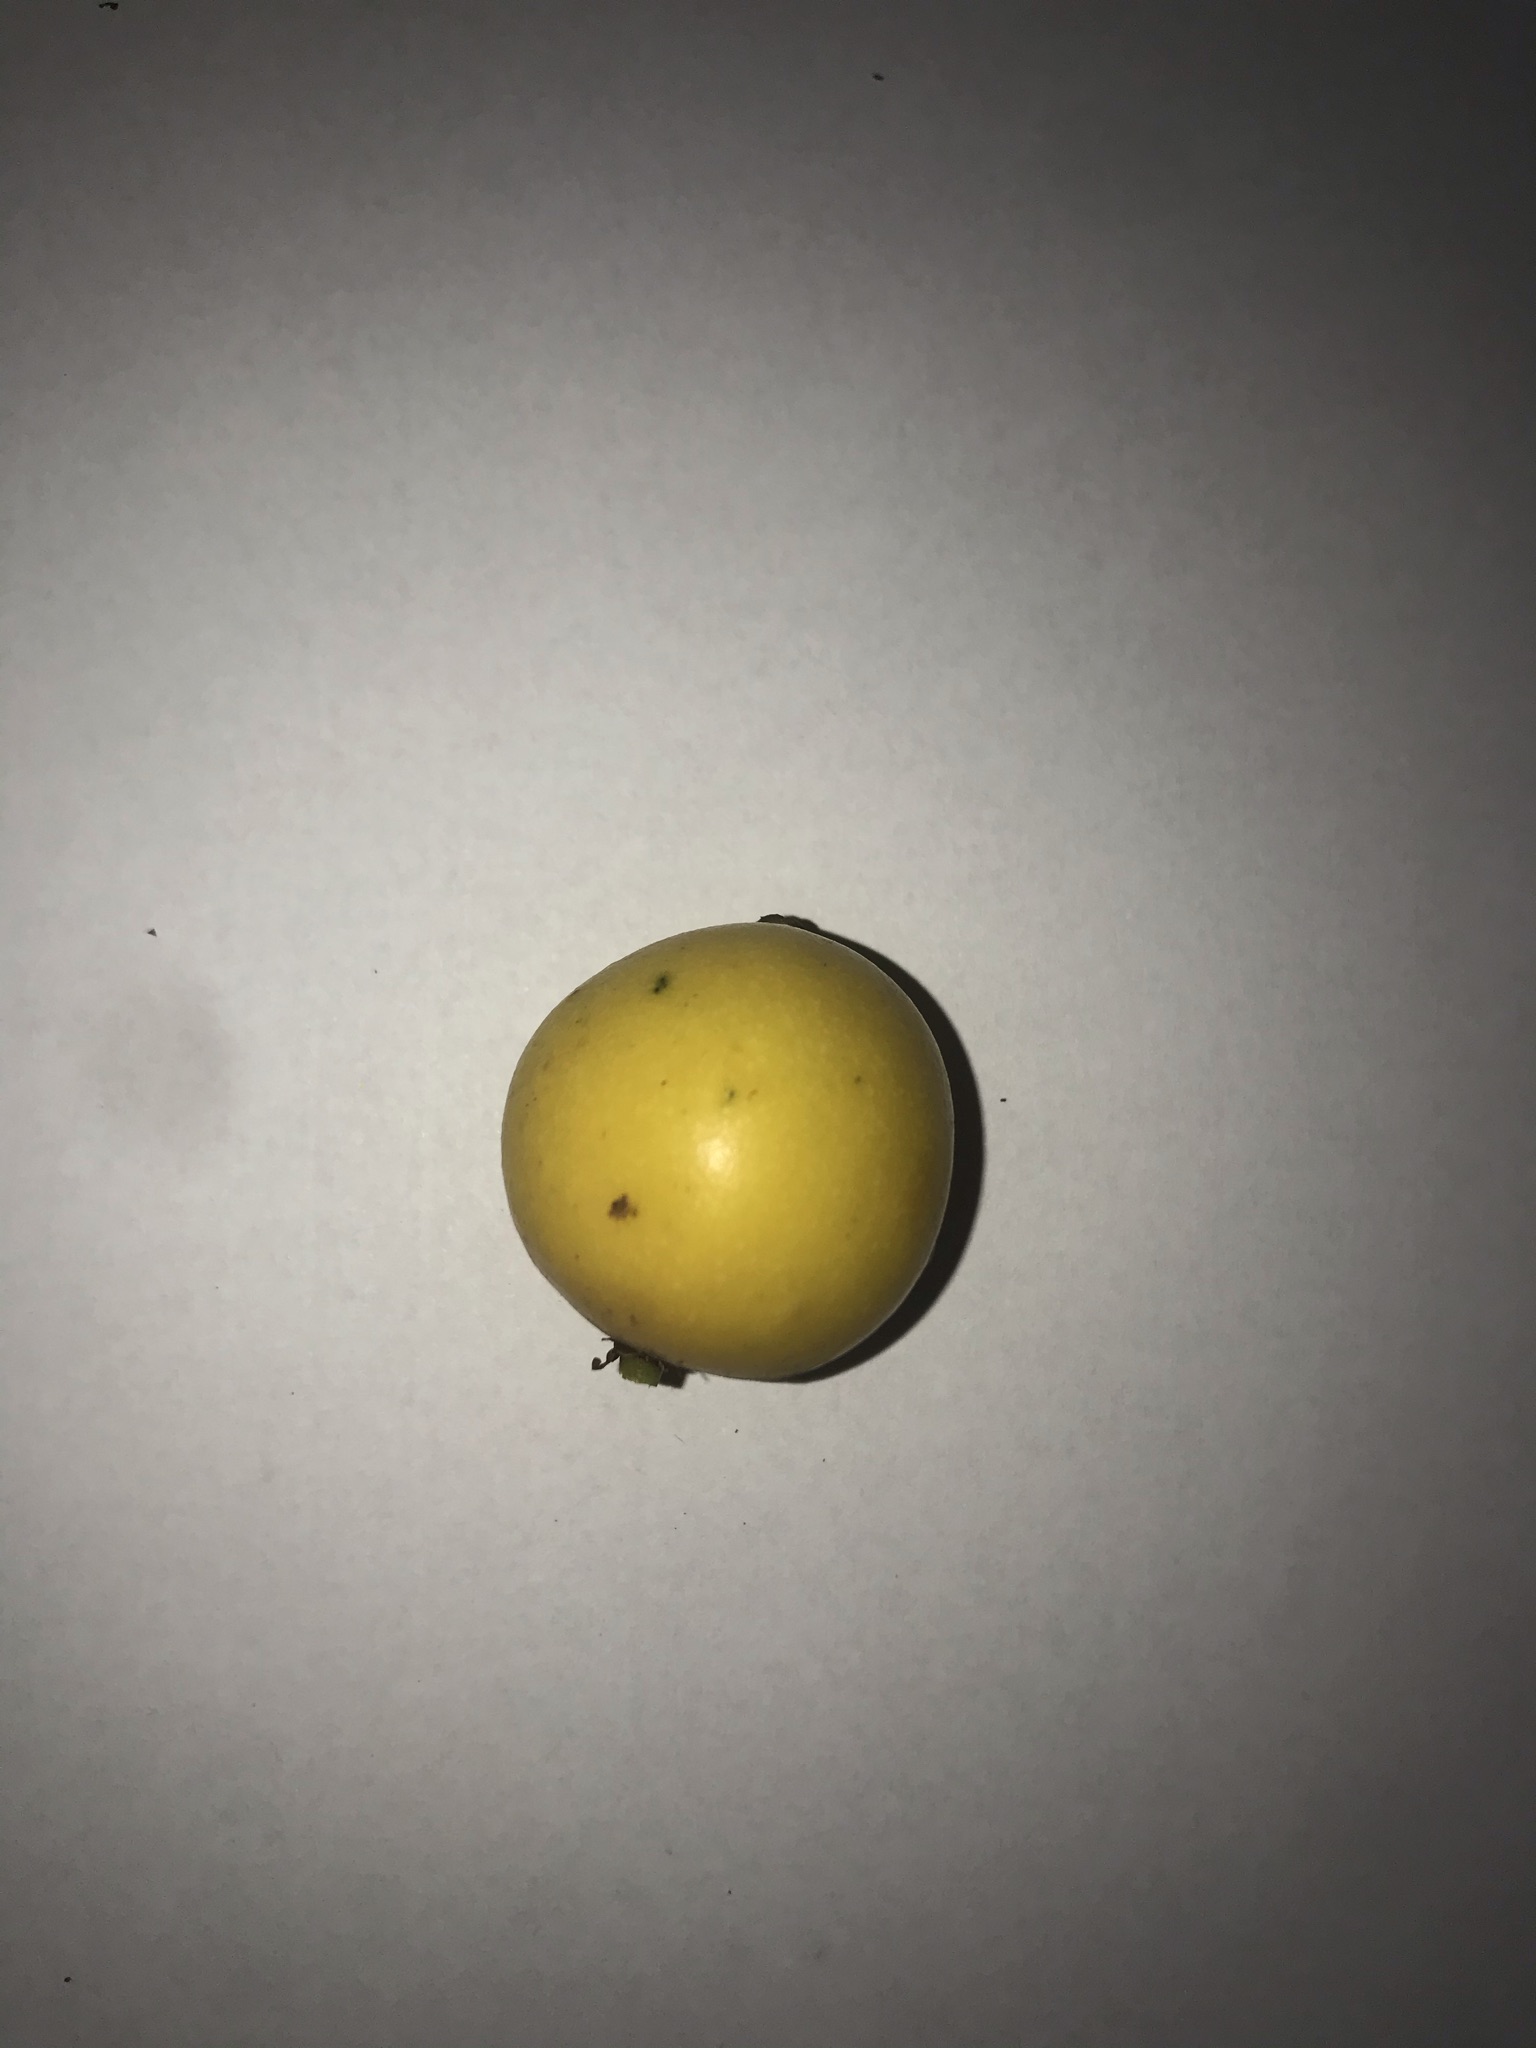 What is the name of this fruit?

abiu
